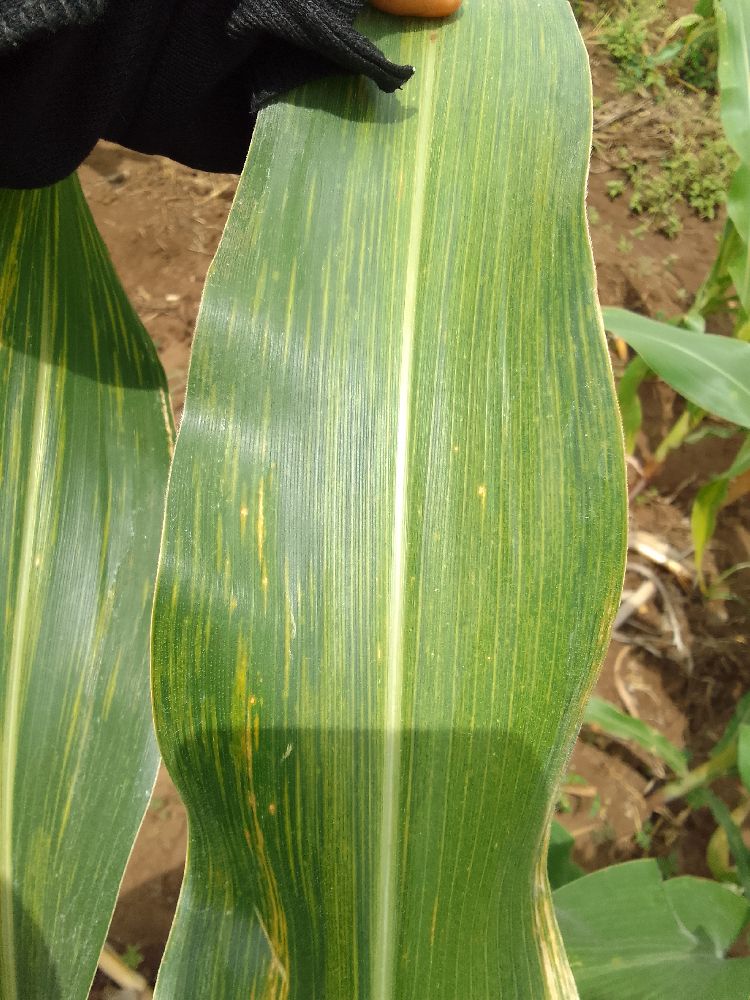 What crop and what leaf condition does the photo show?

maize, maize lethal necrosis
